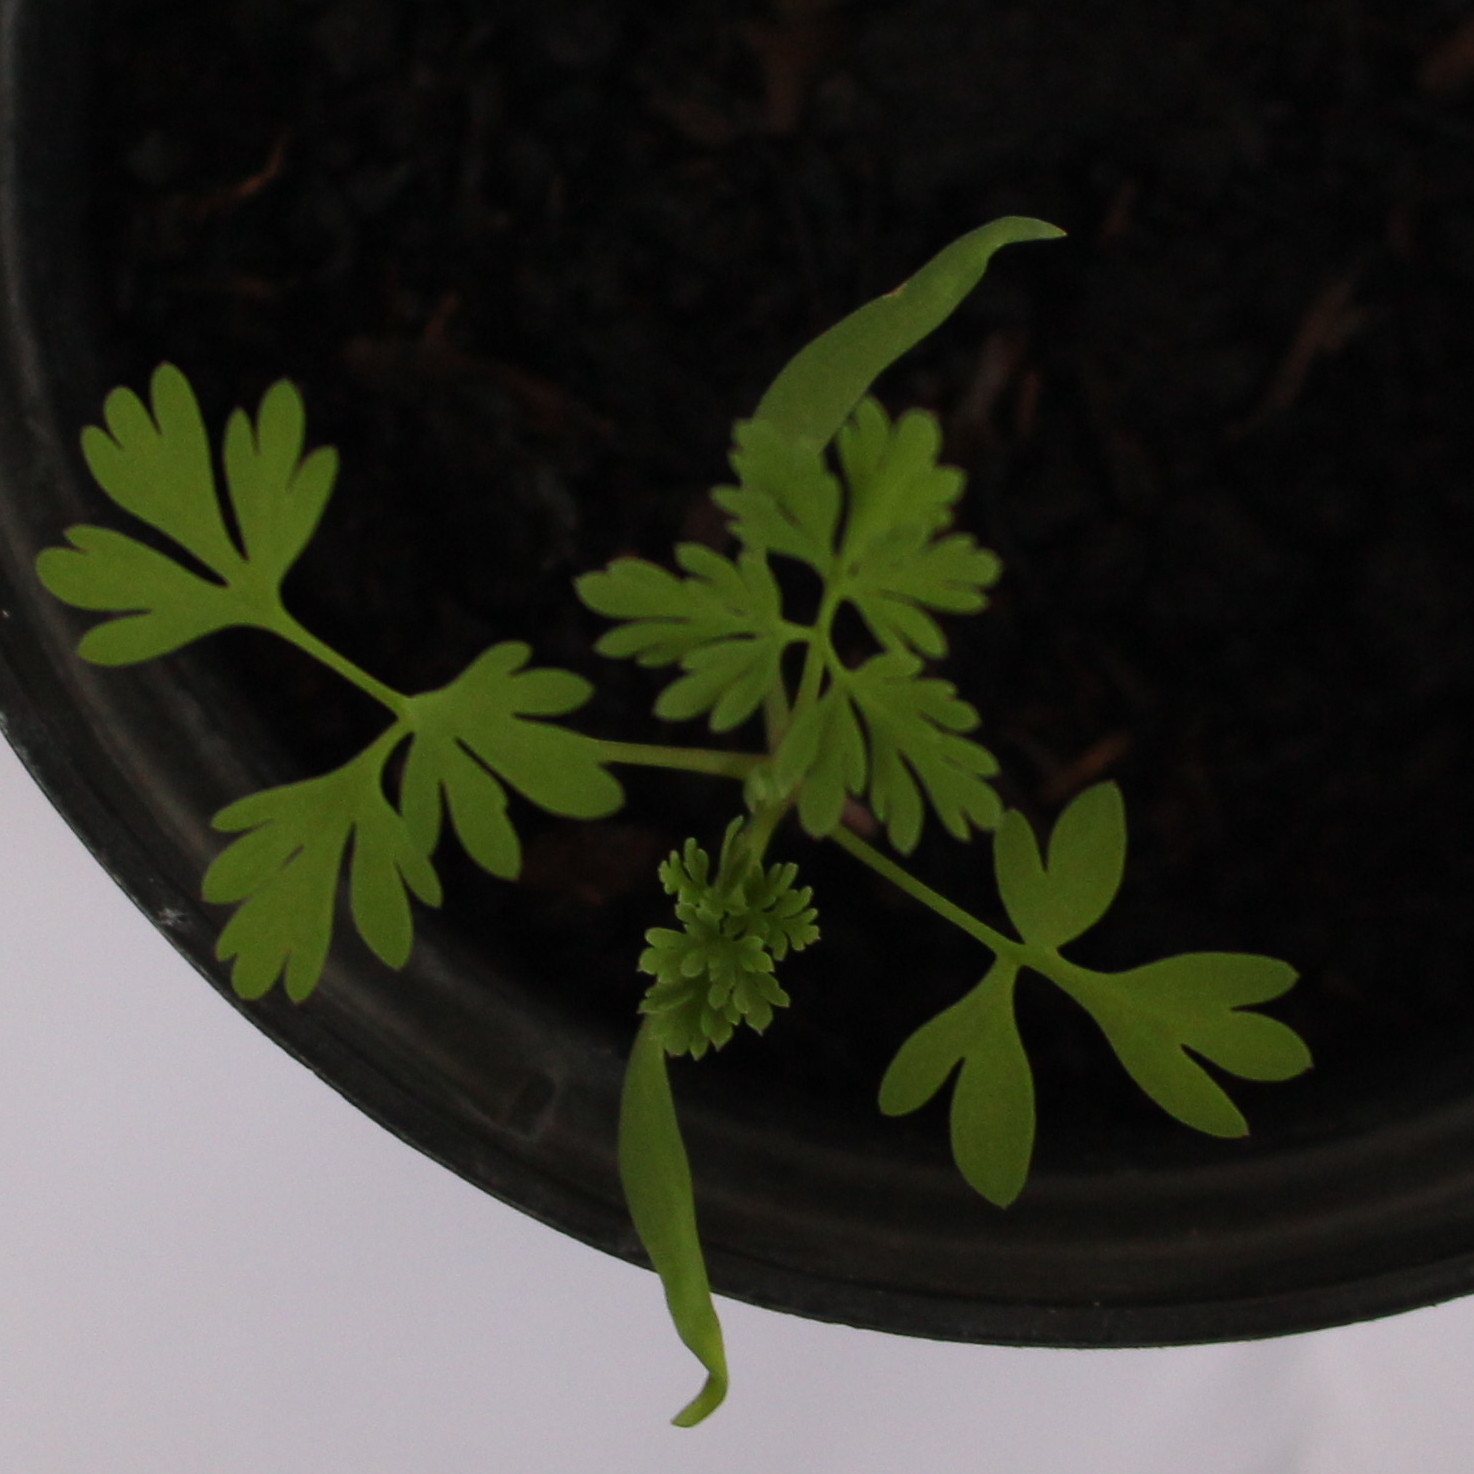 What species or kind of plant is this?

Fumaria officinalis
